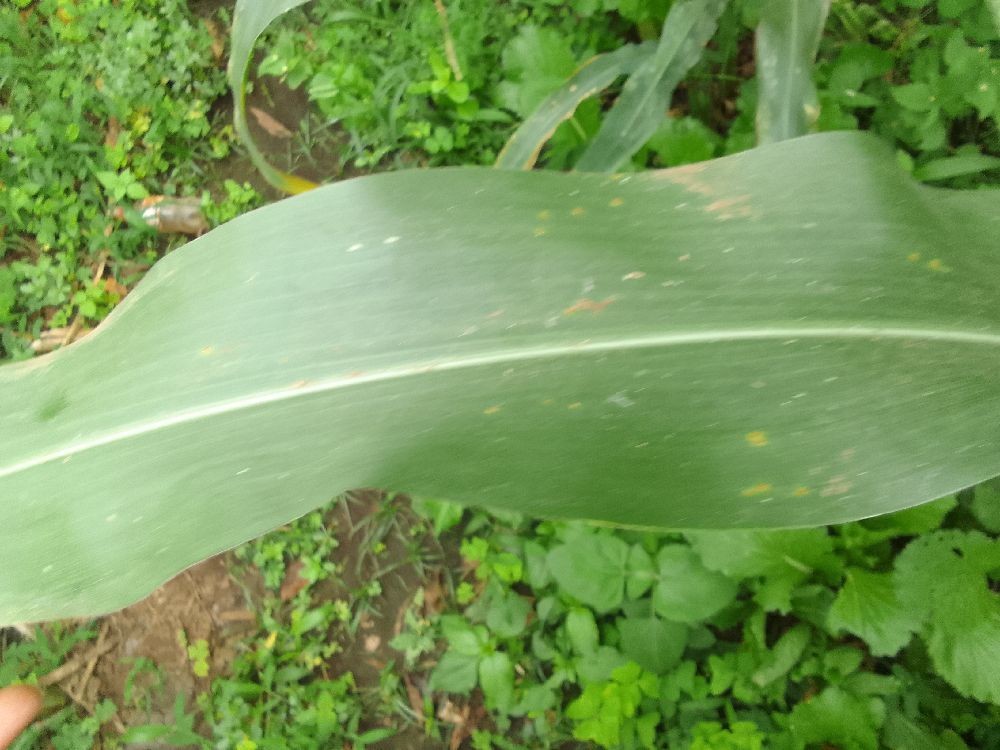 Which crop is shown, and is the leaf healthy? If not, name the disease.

maize, healthy
